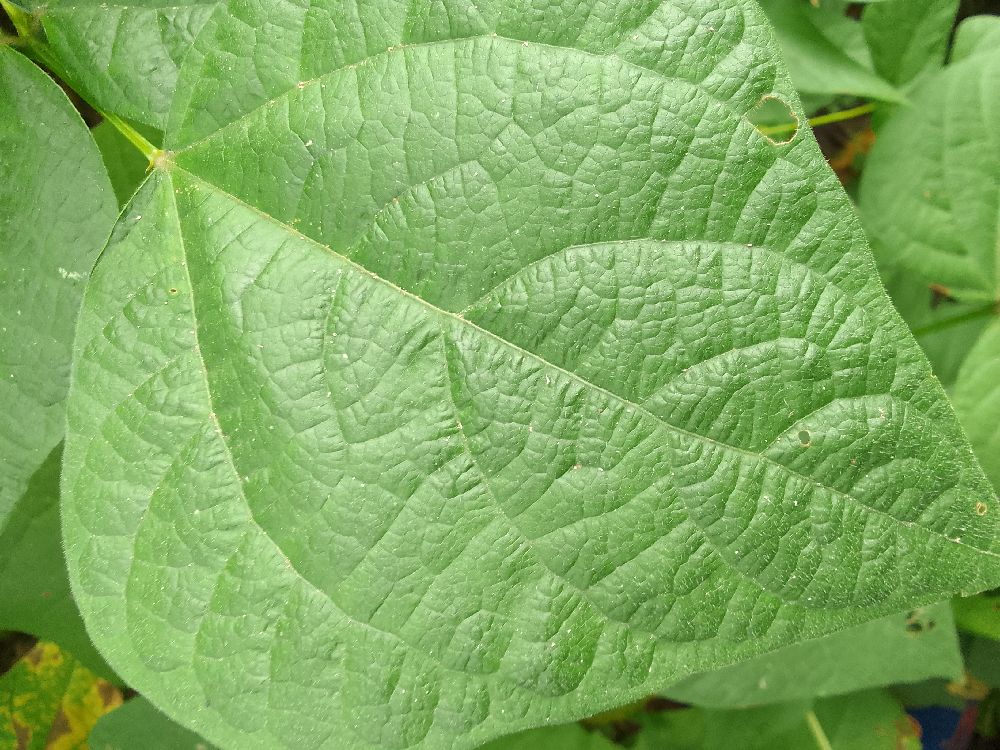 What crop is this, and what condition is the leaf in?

common bean, healthy
